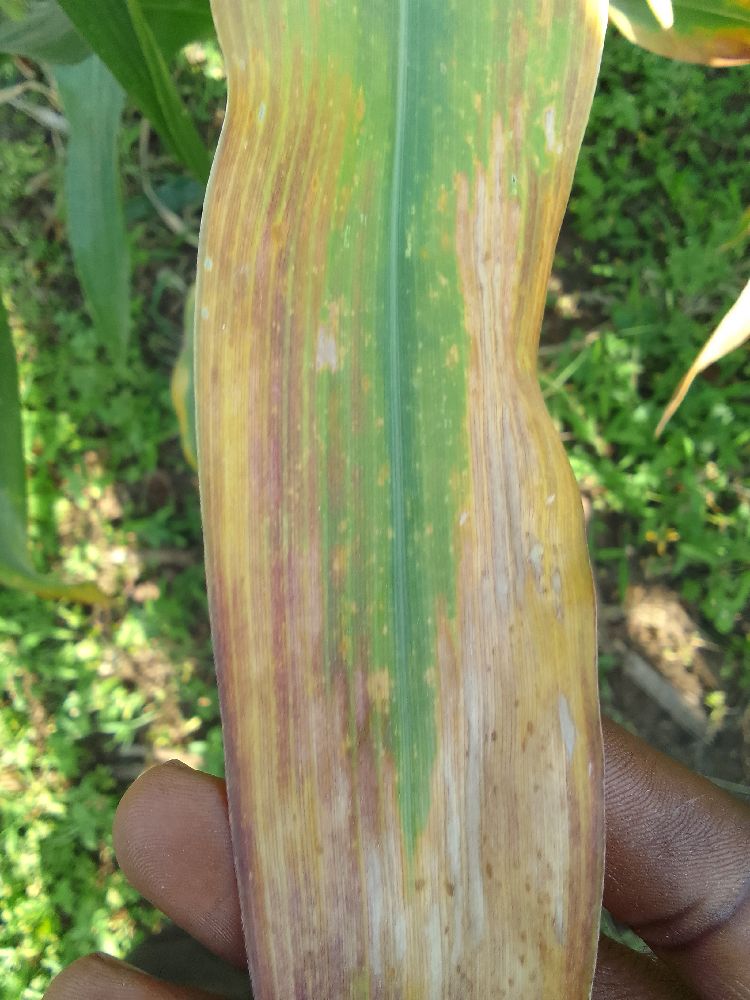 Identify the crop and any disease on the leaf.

maize, maize lethal necrosis
